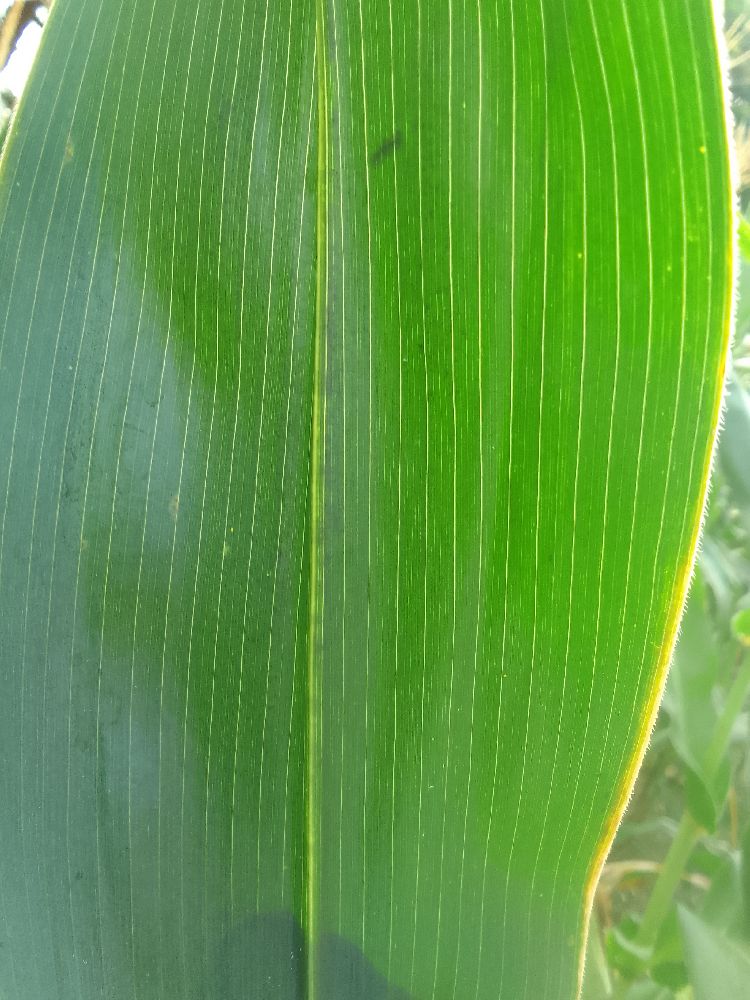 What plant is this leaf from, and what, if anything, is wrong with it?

maize, healthy
